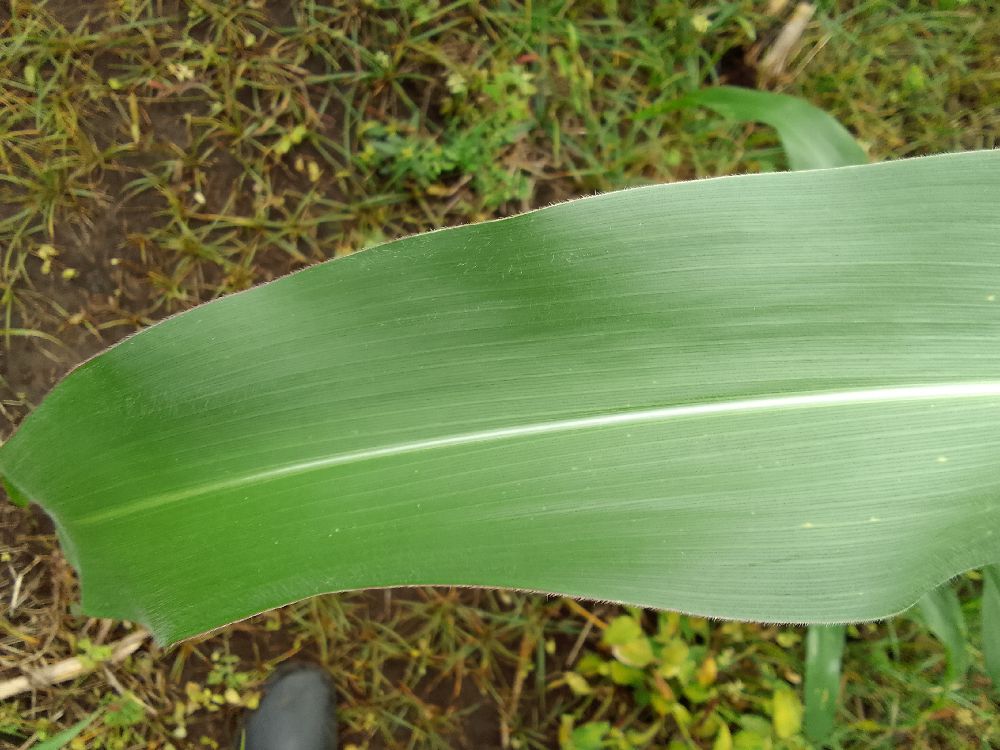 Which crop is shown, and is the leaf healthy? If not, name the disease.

maize, healthy
